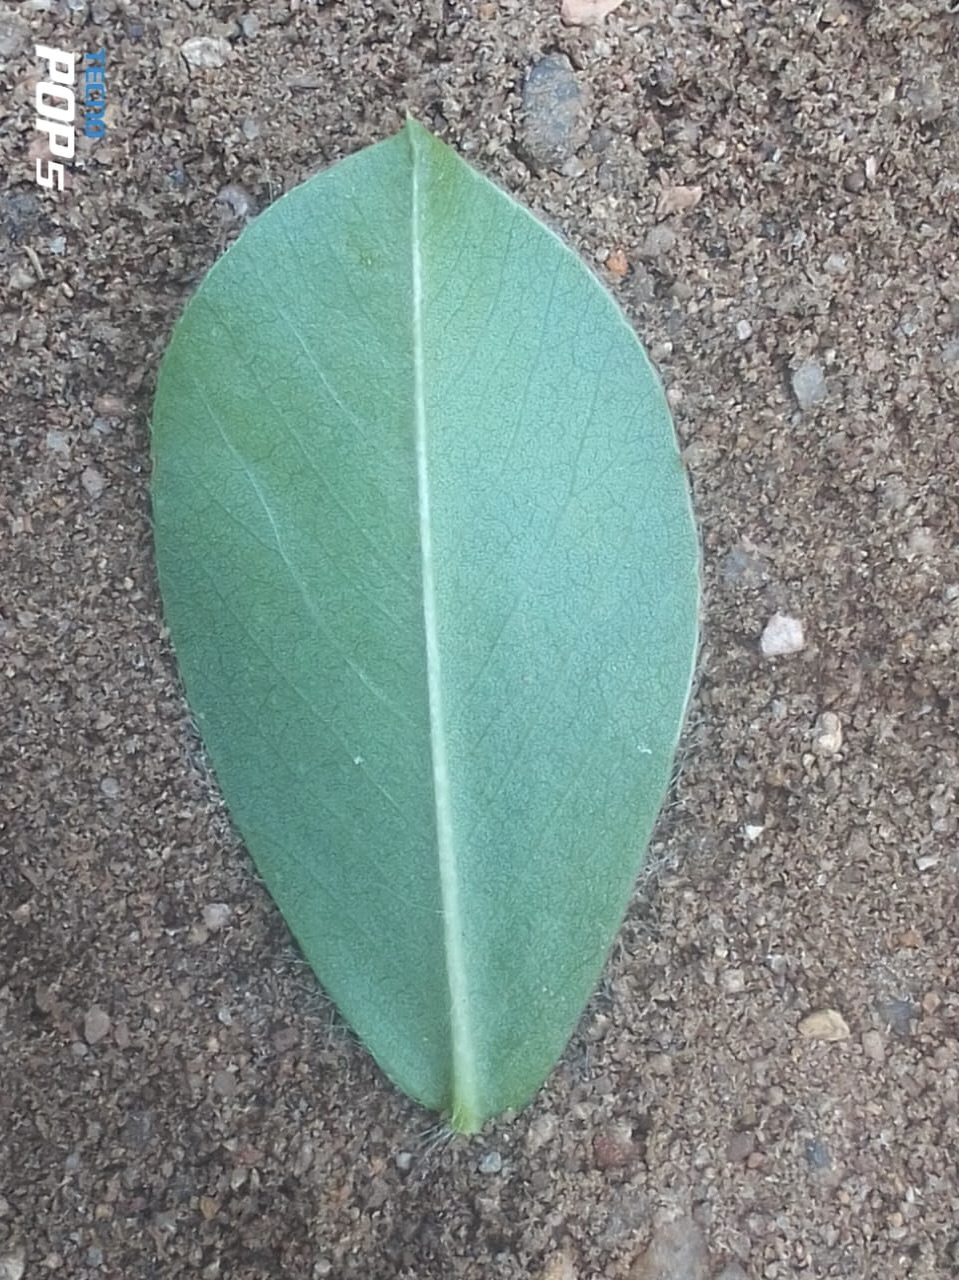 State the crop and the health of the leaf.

peanut, healthy leaves
